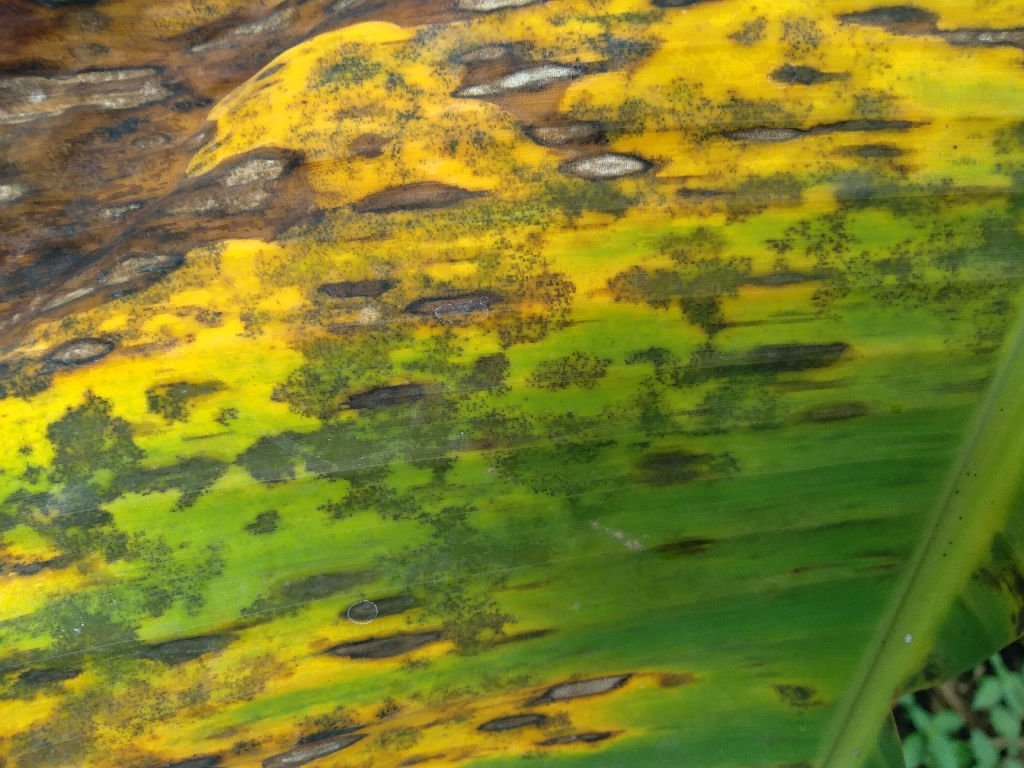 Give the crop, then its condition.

banana, black sigatoka
